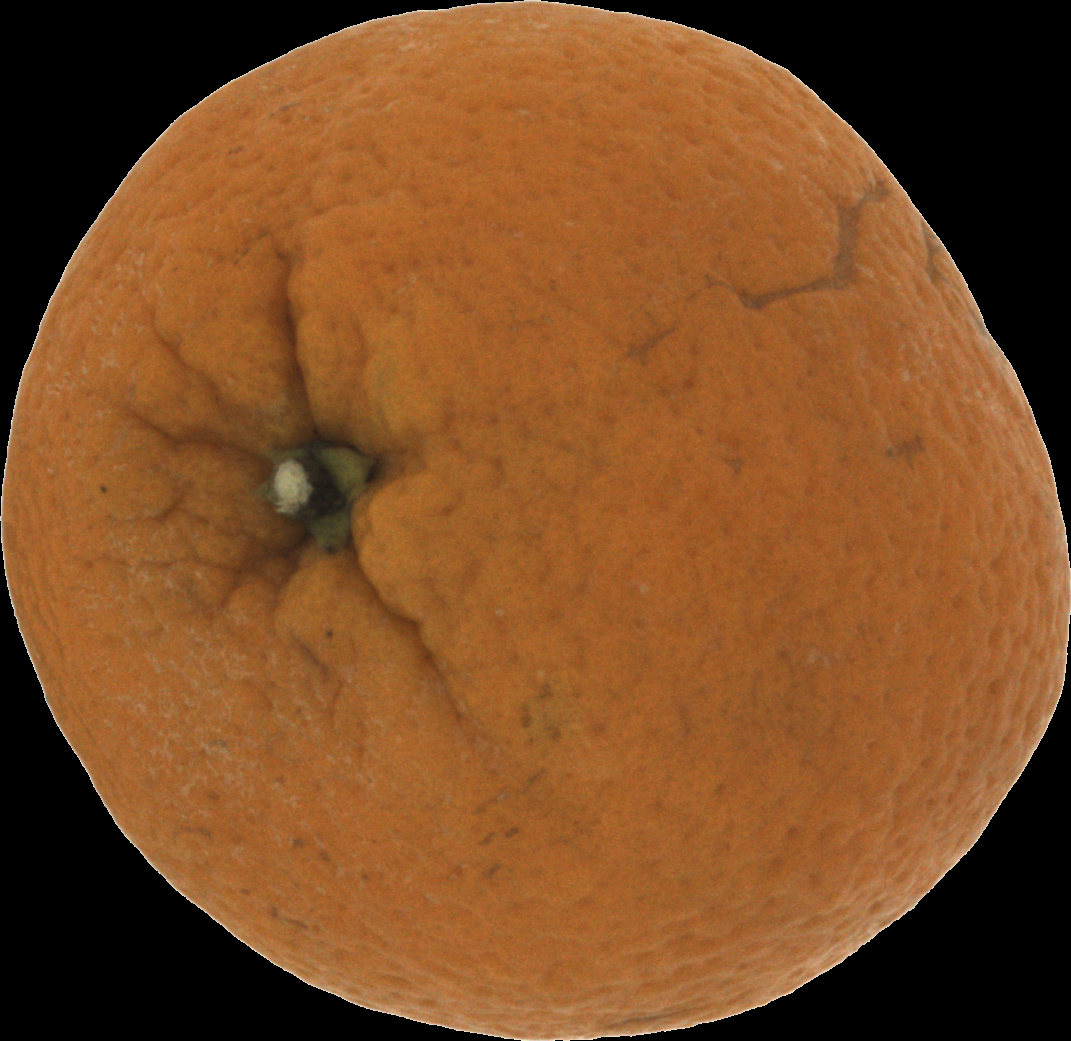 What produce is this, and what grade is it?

orange, bad
